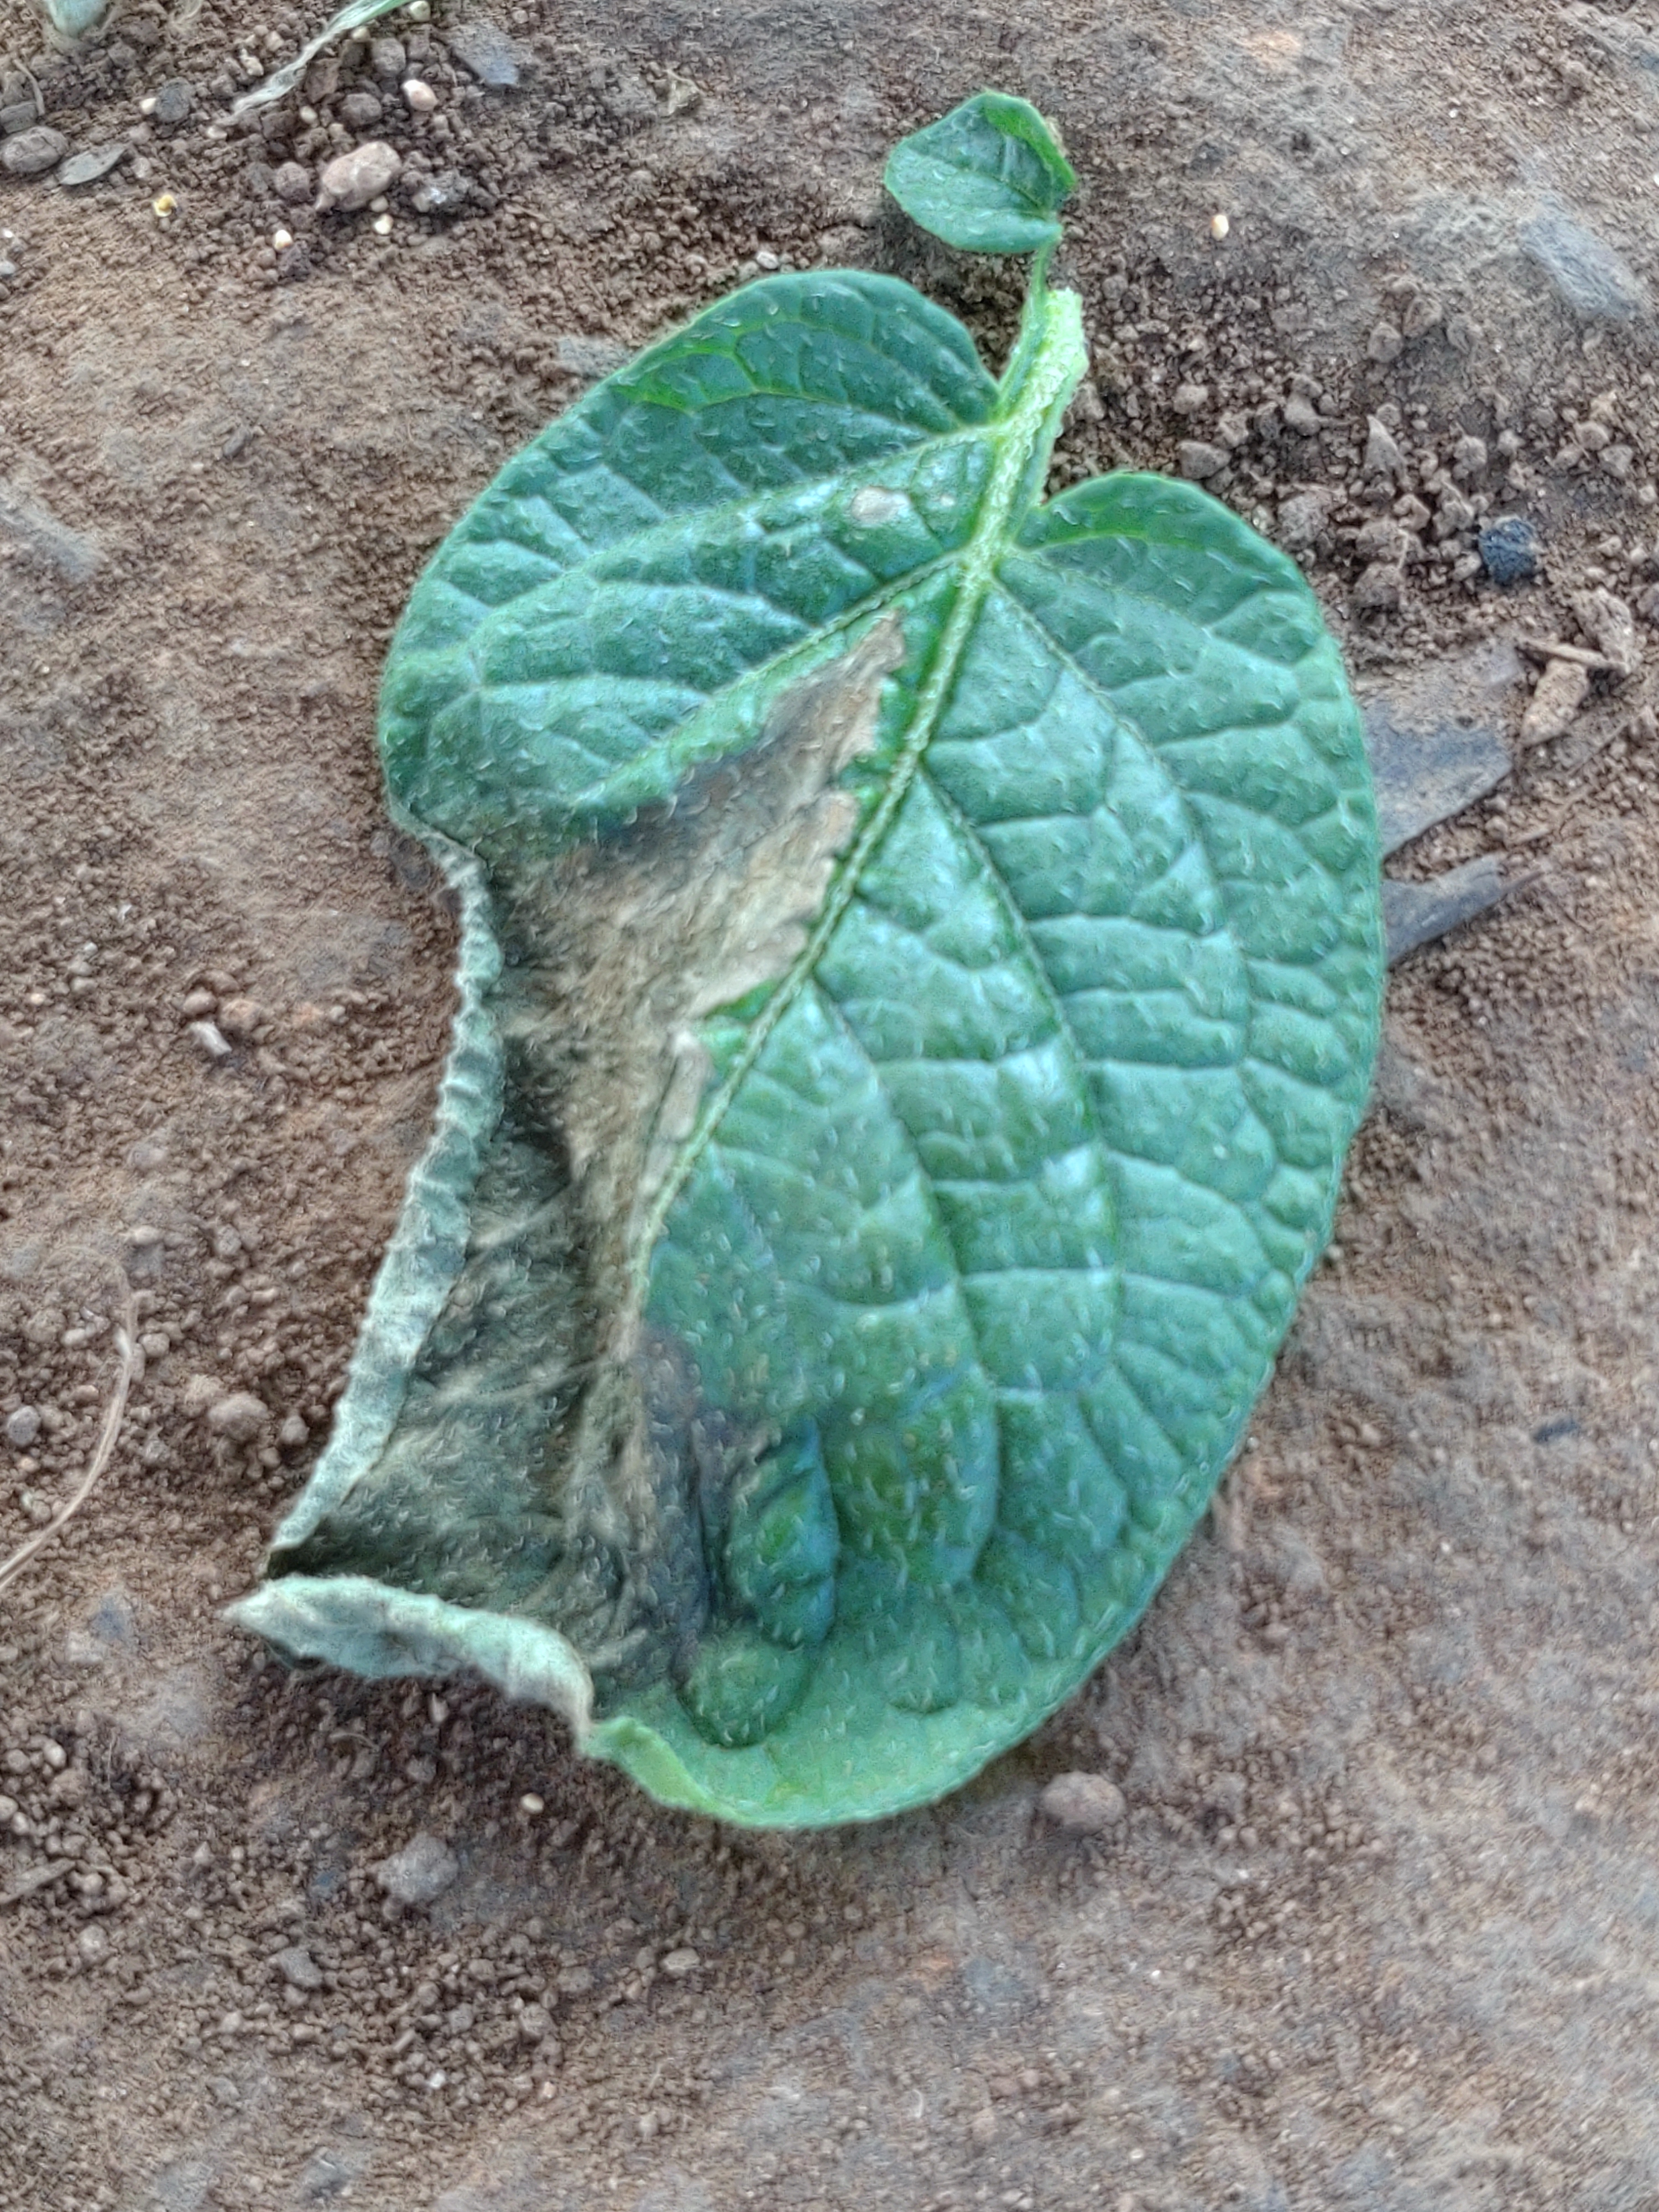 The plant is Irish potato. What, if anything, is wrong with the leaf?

early blight
